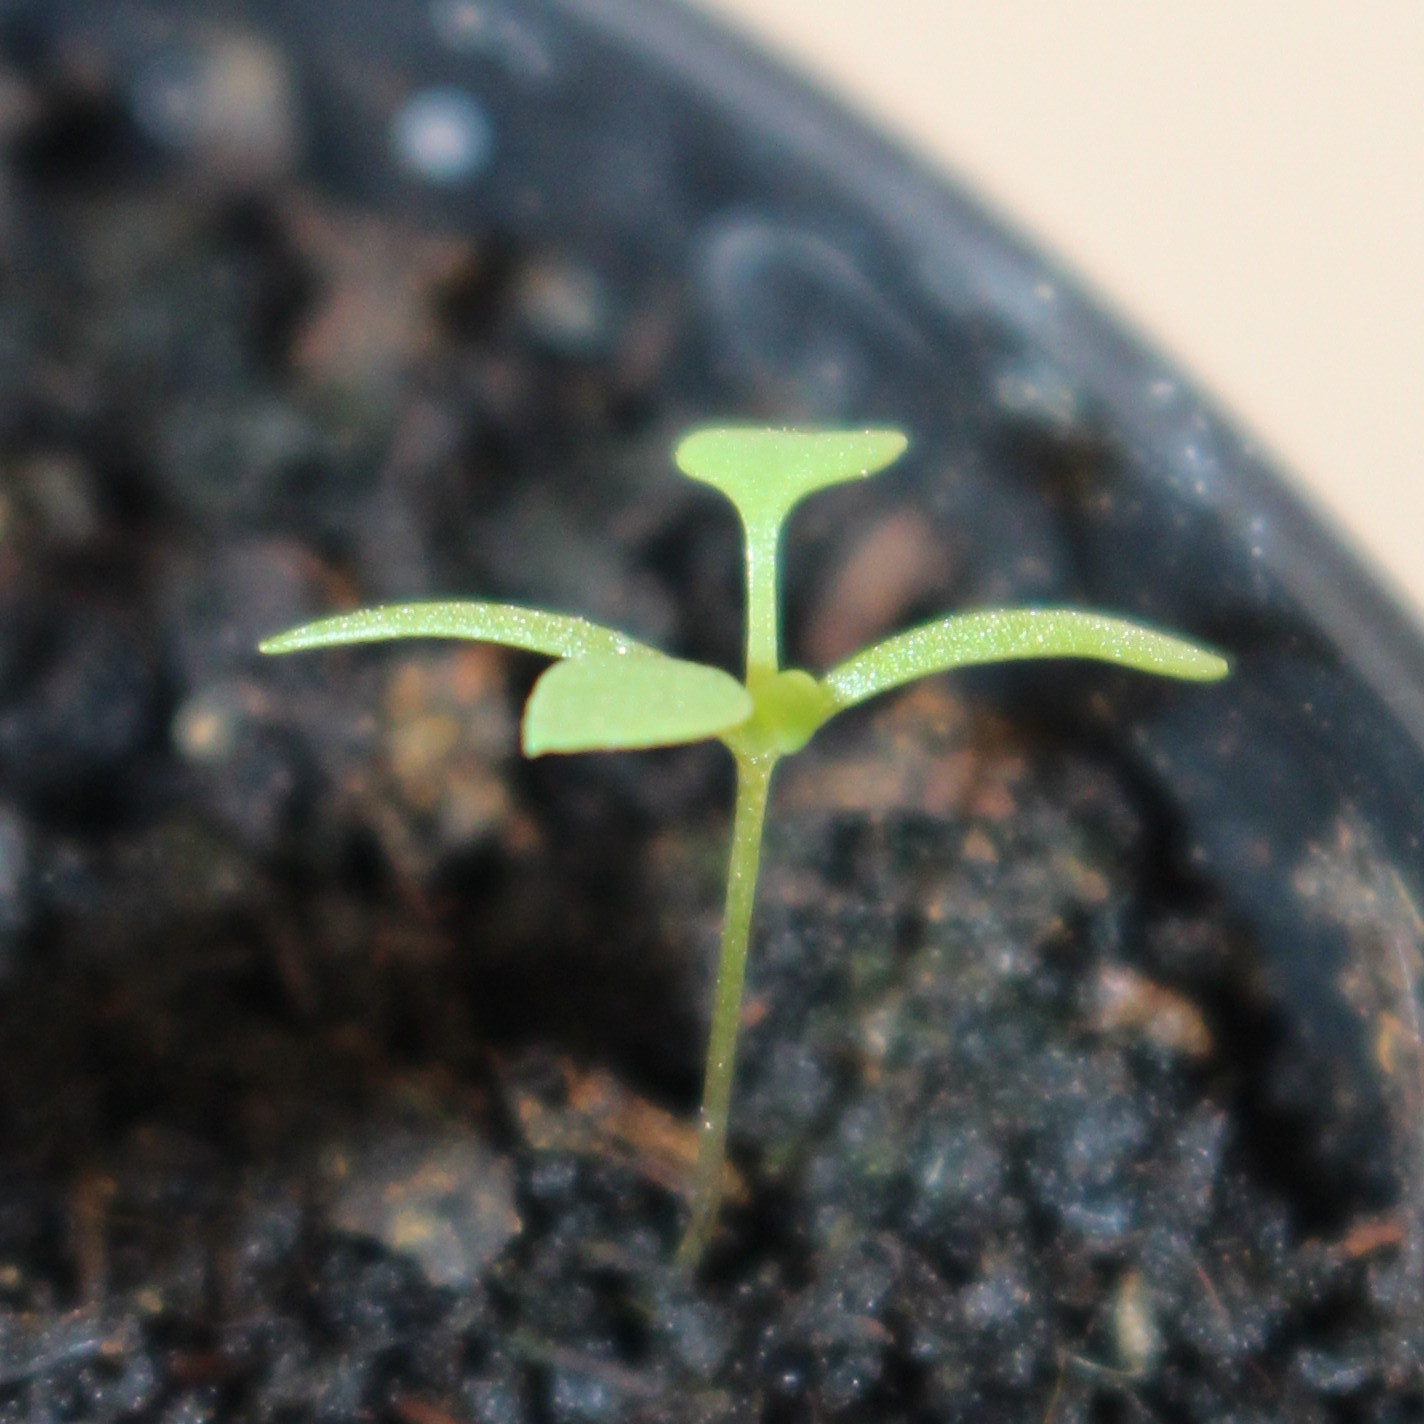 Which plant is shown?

Papaver rhoeas
